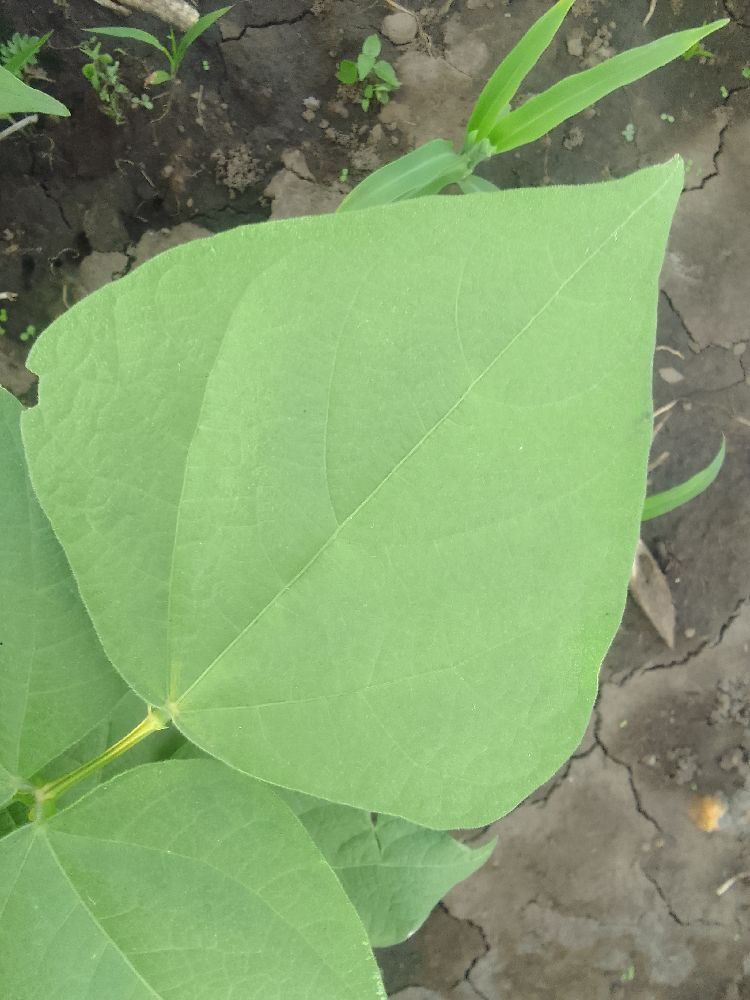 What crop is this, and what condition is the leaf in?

common bean, healthy
